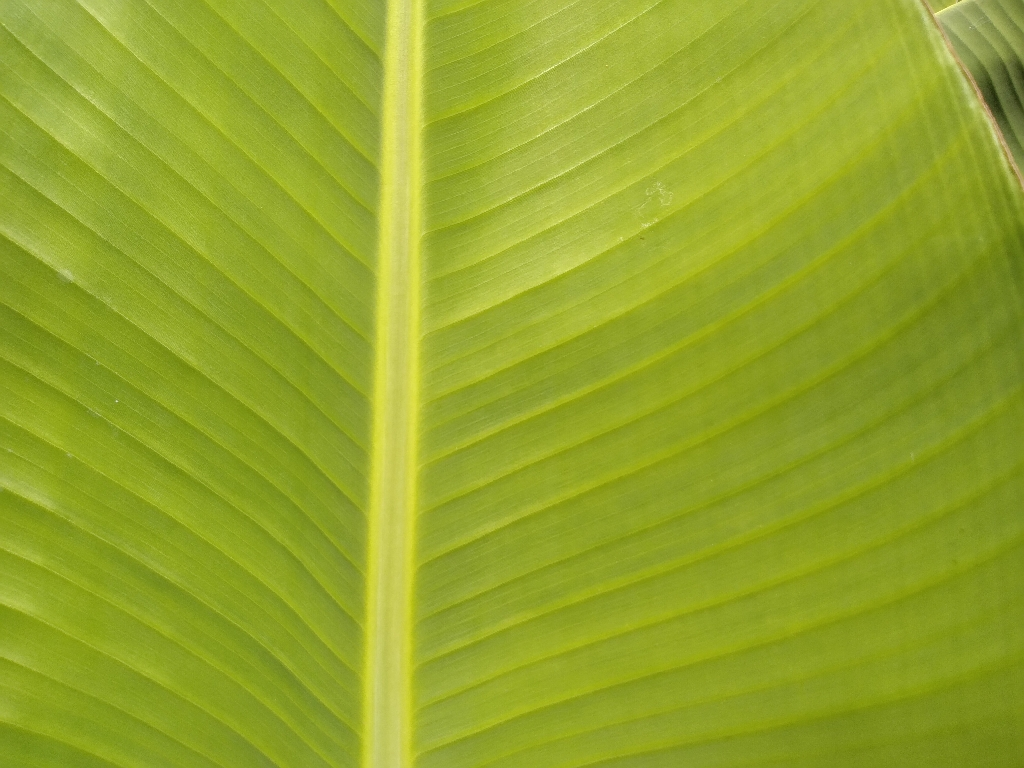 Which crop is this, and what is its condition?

banana, healthy
